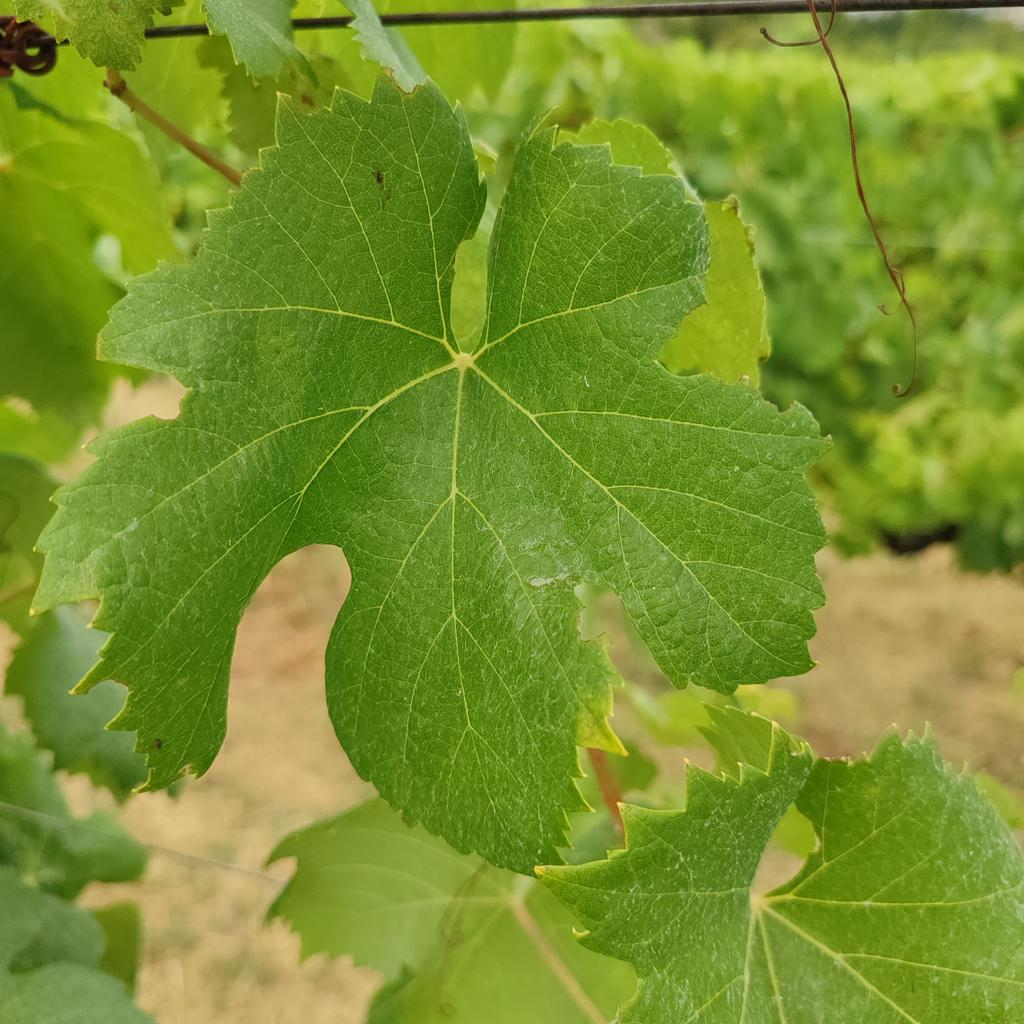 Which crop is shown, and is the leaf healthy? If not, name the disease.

grapevine, healthy
